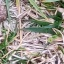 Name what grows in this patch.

grass
